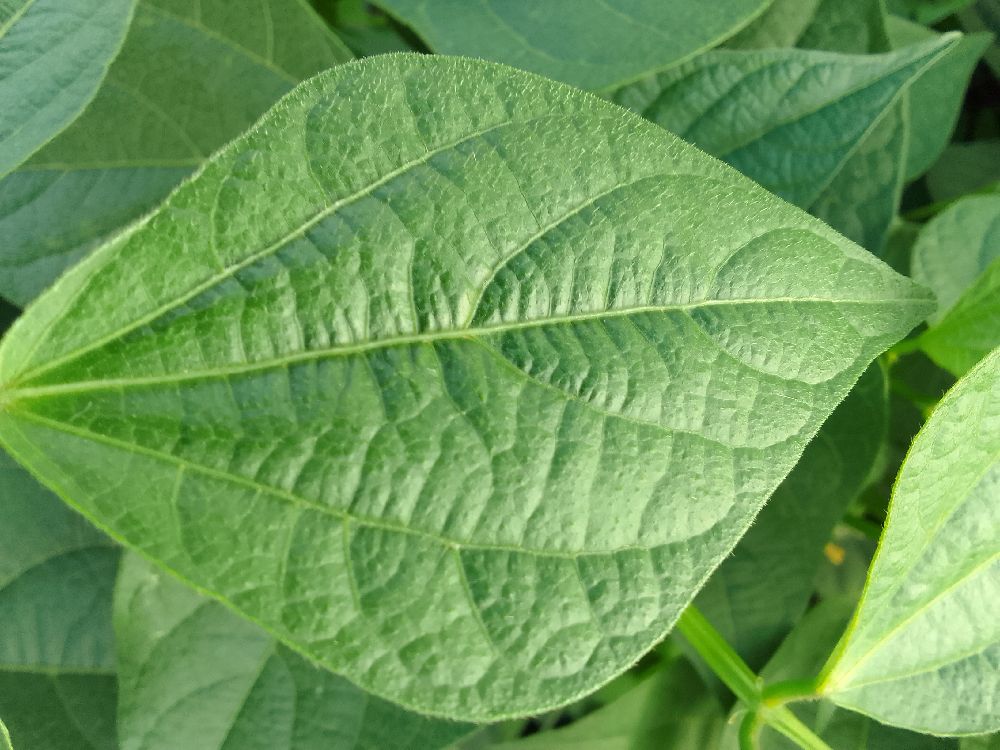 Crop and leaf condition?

common bean, healthy
